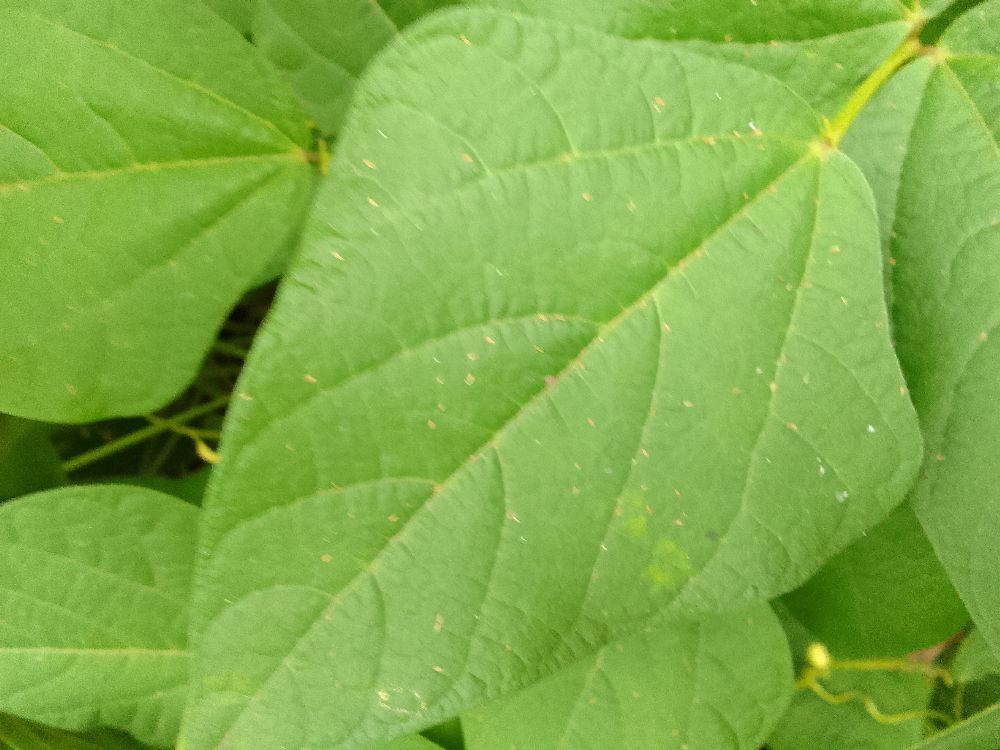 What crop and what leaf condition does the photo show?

common bean, healthy
